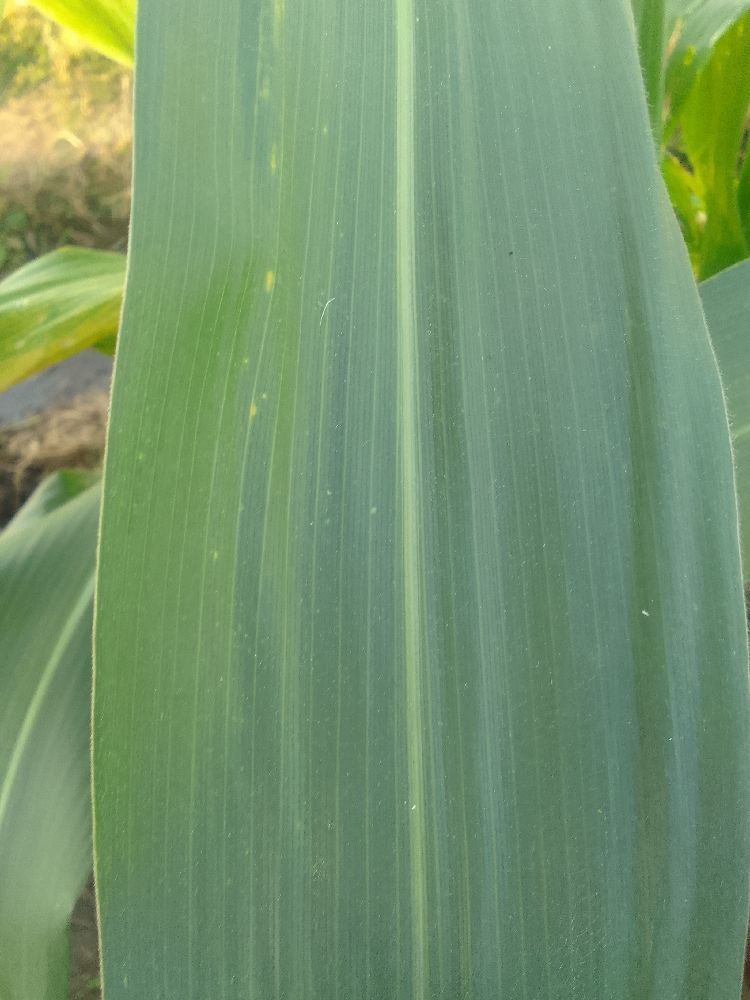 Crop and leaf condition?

maize, healthy
